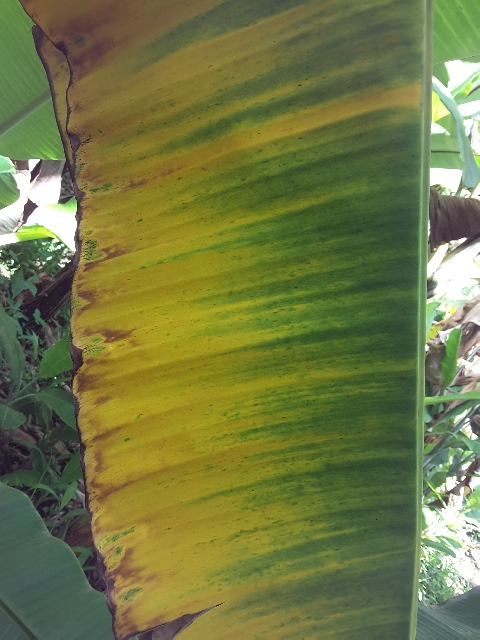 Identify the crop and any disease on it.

banana, fusarium wilt race 1
